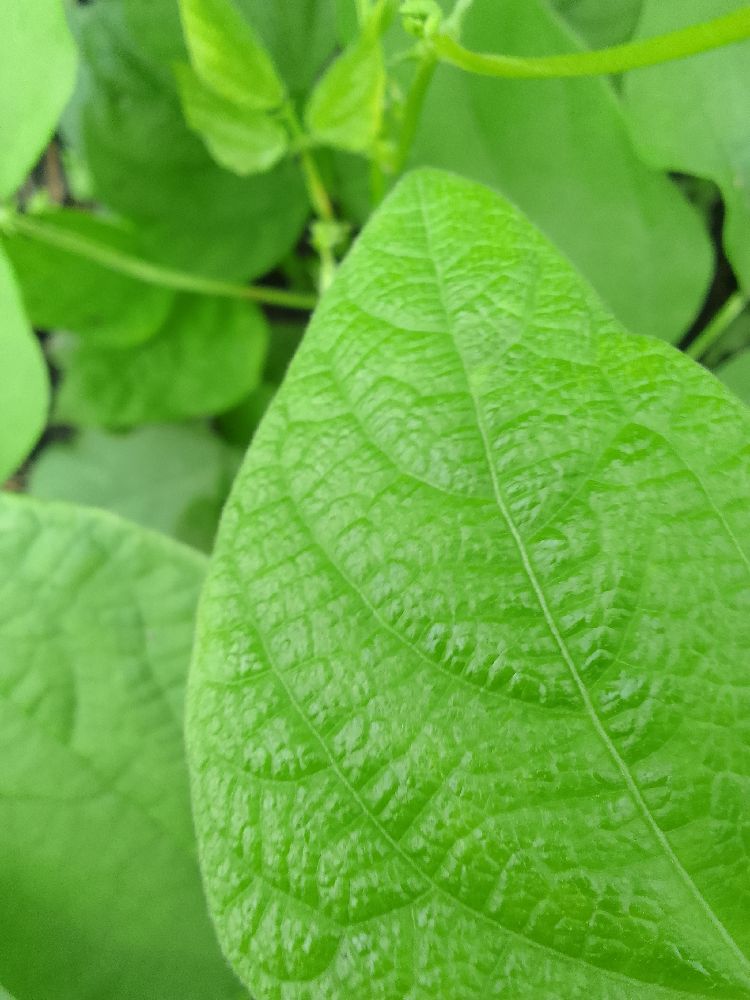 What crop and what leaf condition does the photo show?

common bean, healthy
